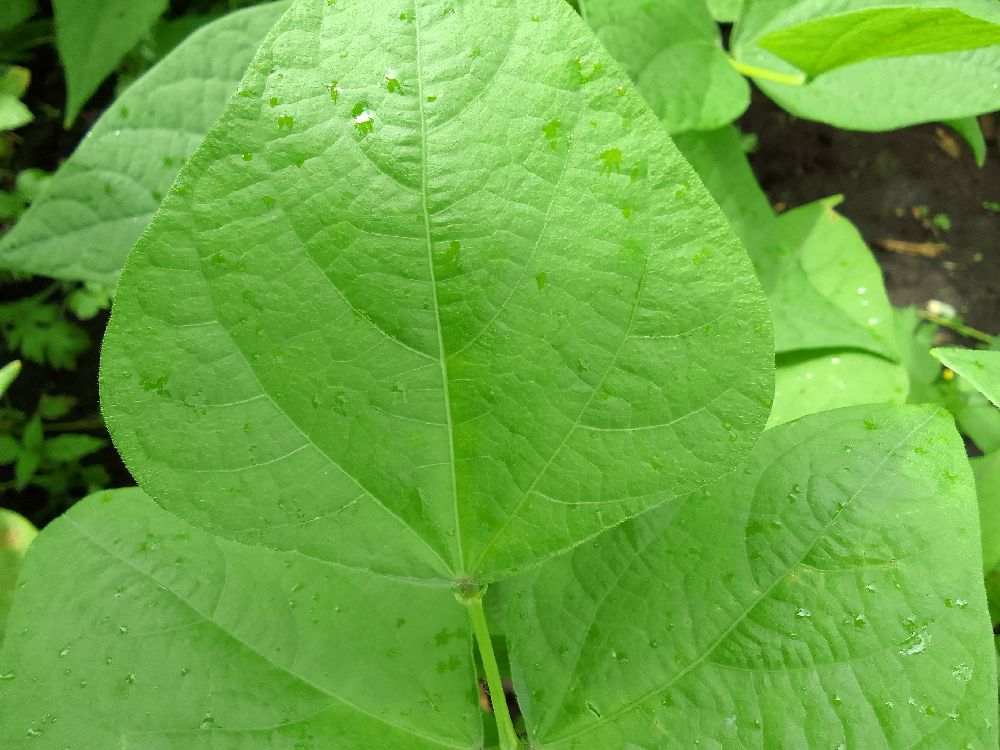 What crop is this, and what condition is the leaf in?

common bean, healthy
